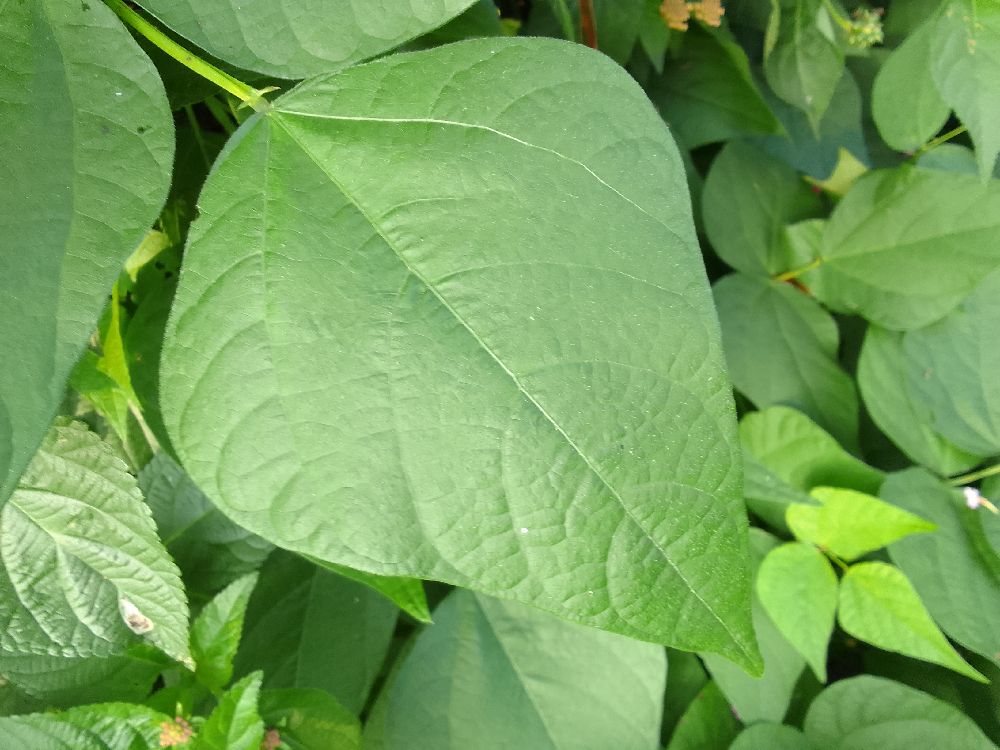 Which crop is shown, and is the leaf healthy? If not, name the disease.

common bean, healthy
